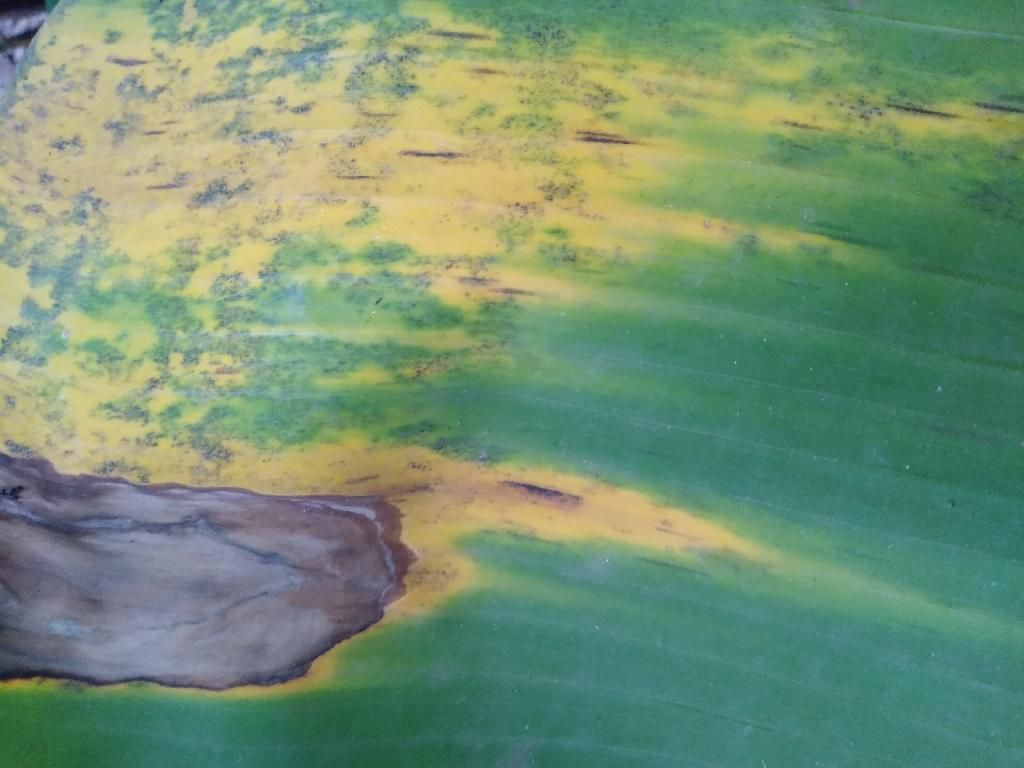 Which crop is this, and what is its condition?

banana, black sigatoka
